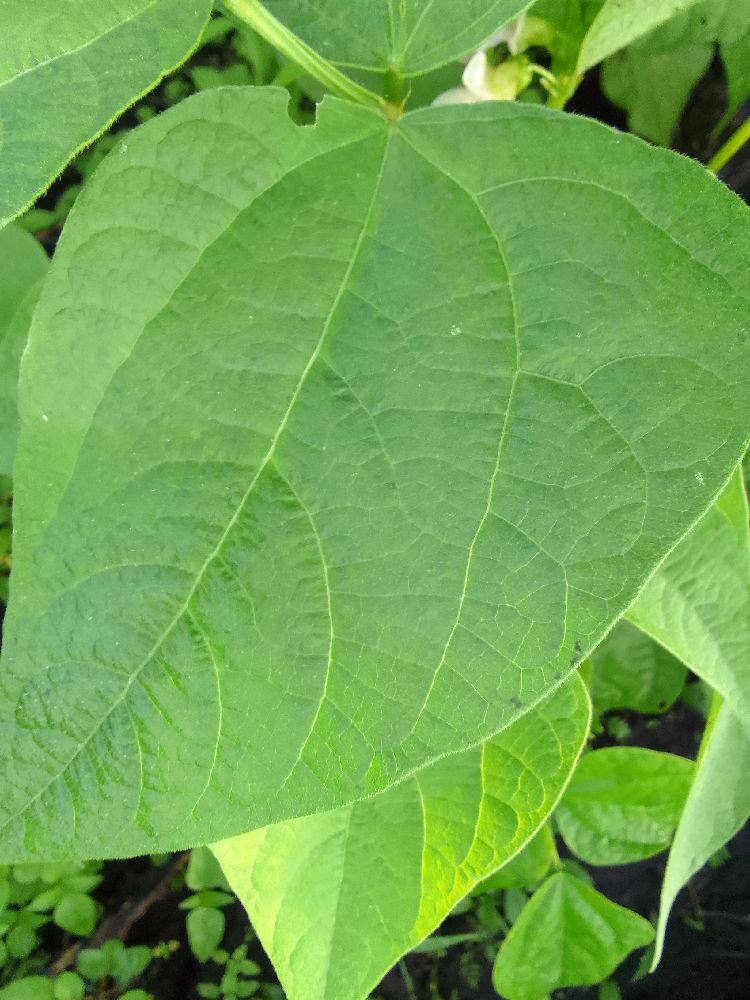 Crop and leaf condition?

common bean, healthy
